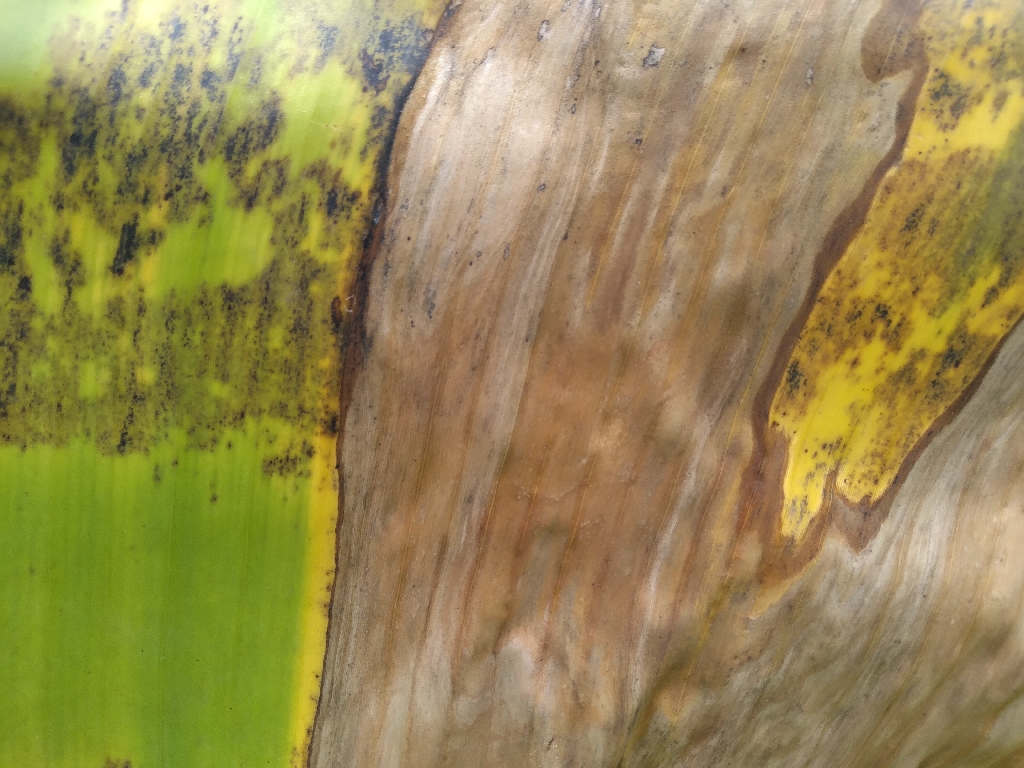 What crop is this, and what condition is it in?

banana, black sigatoka
